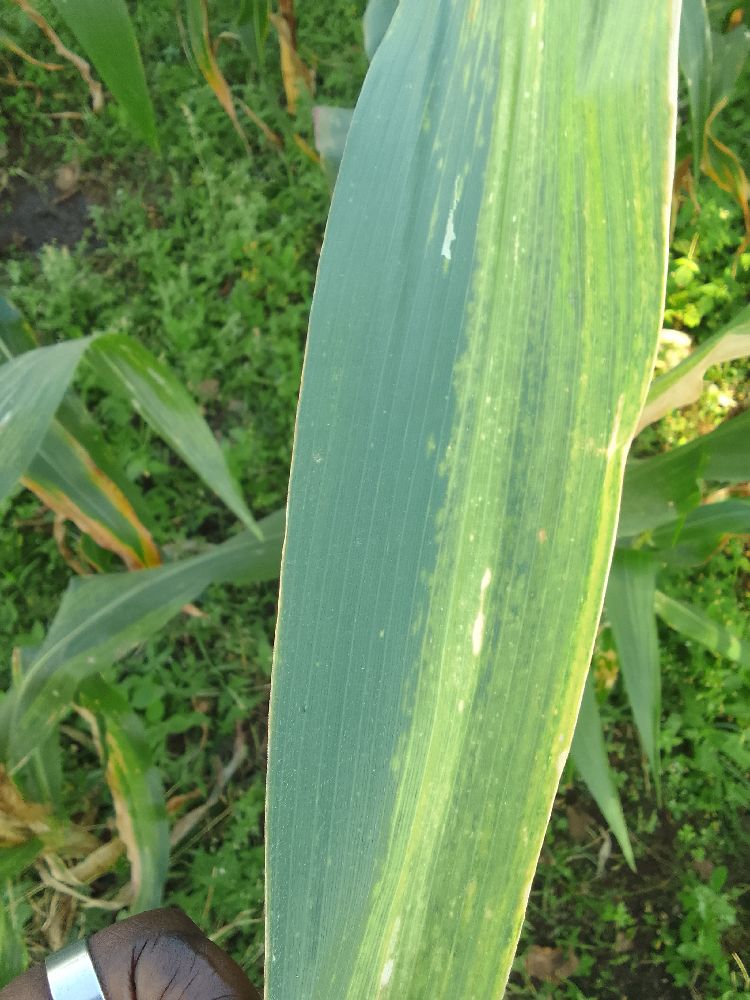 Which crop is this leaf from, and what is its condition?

maize, maize lethal necrosis
